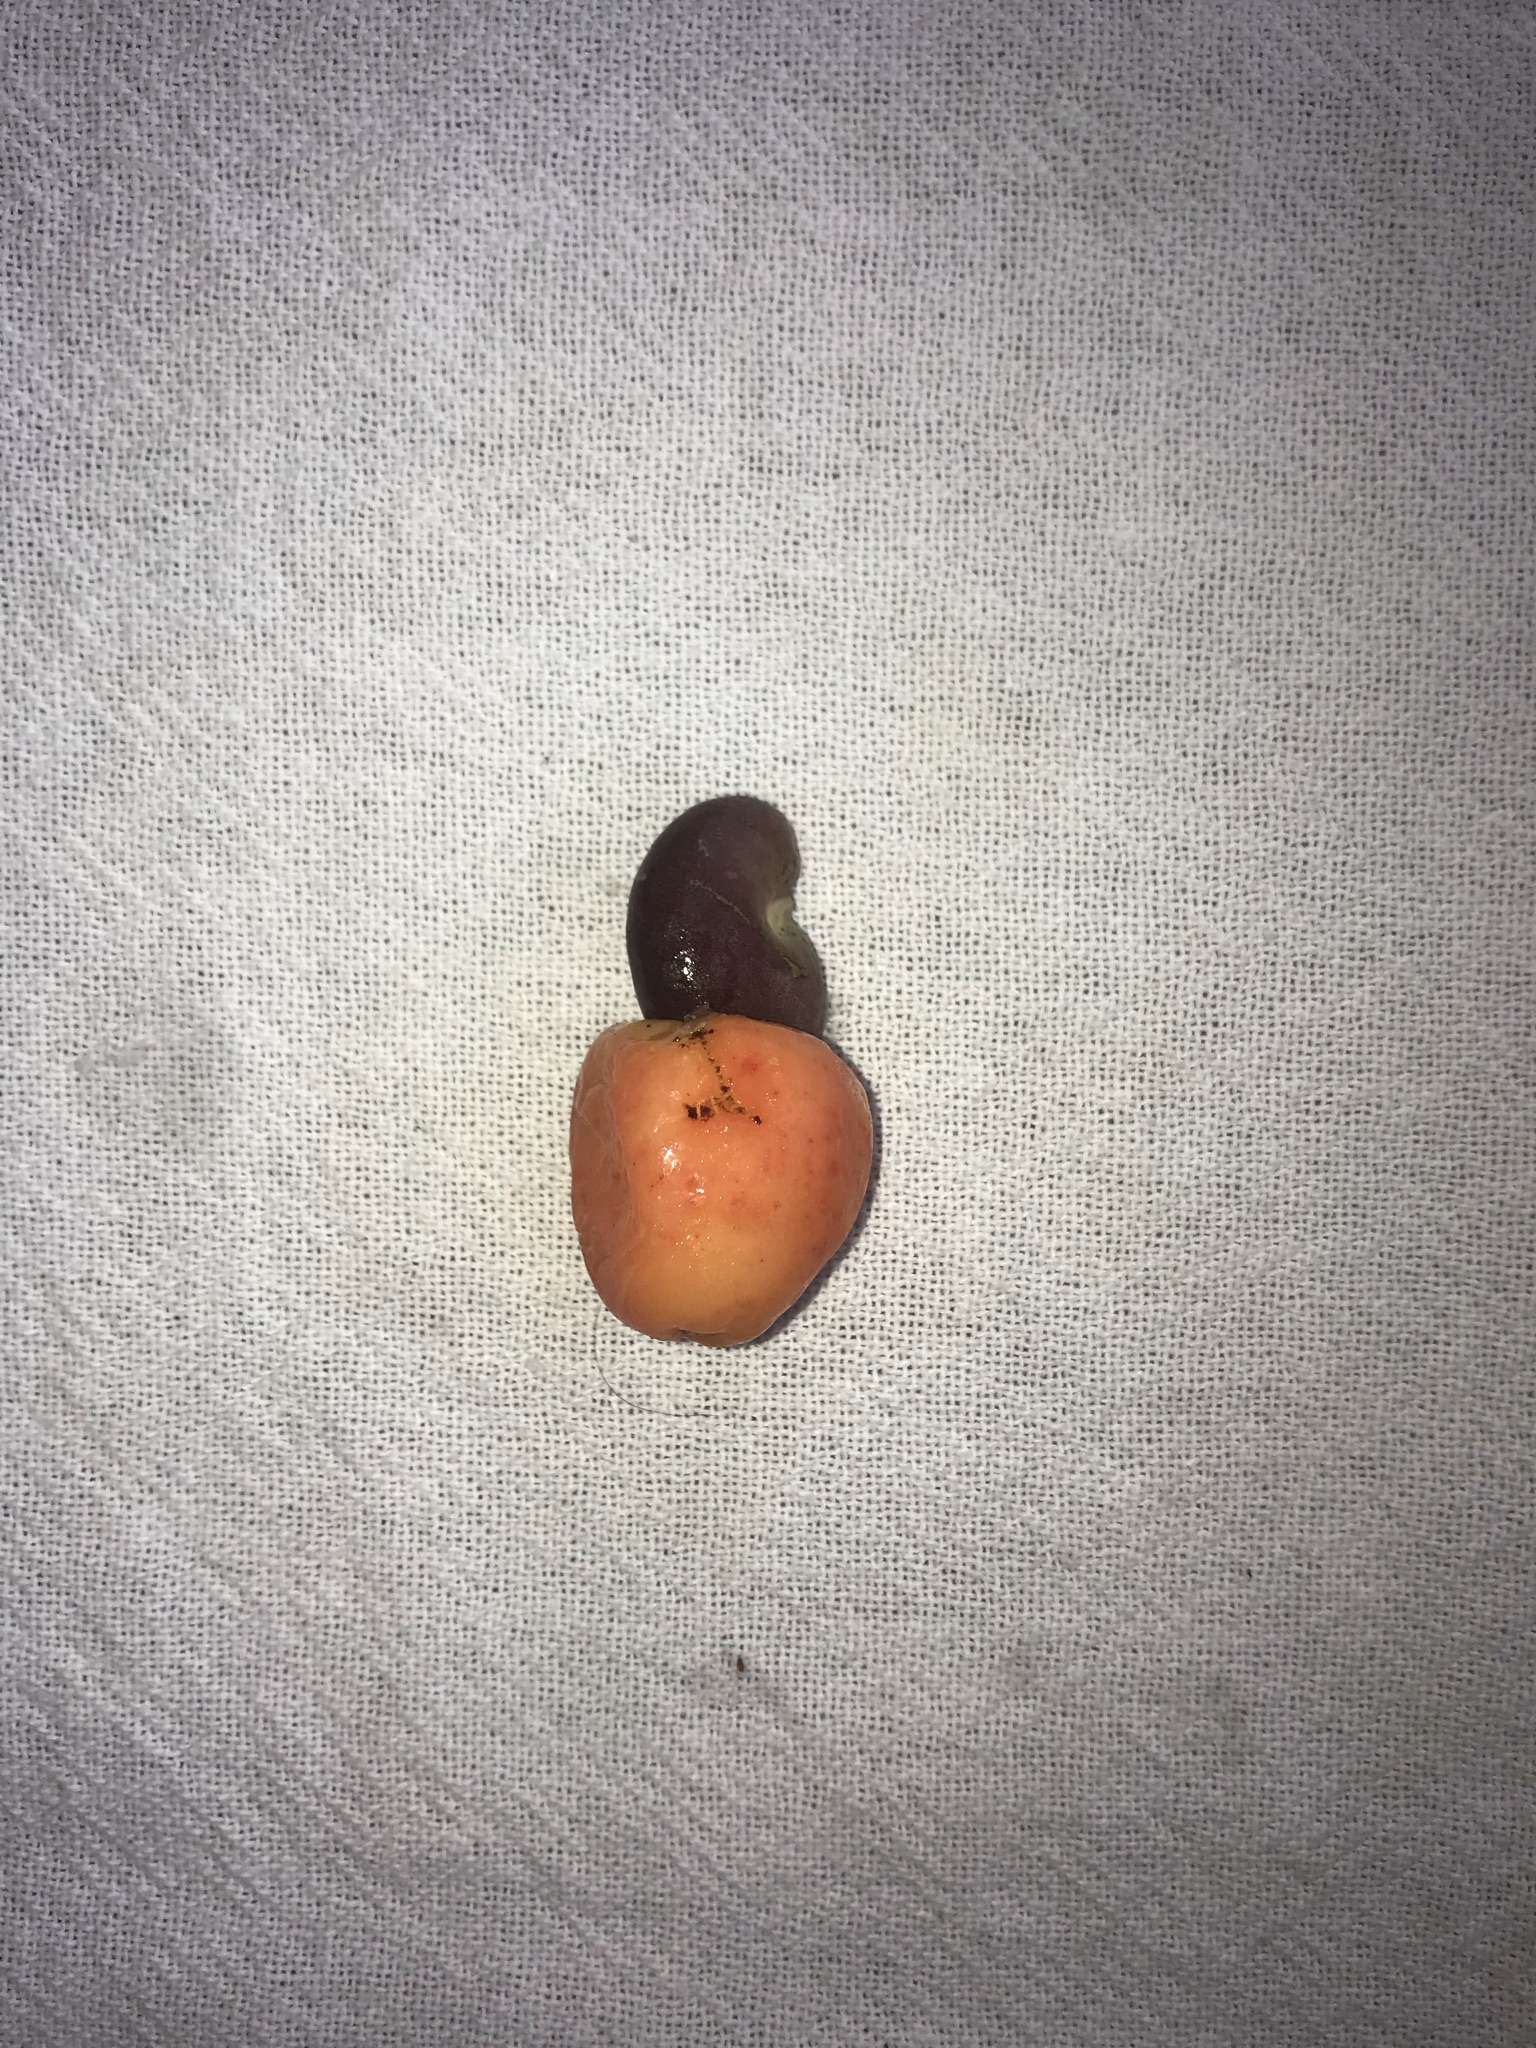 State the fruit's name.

caju vermelho
